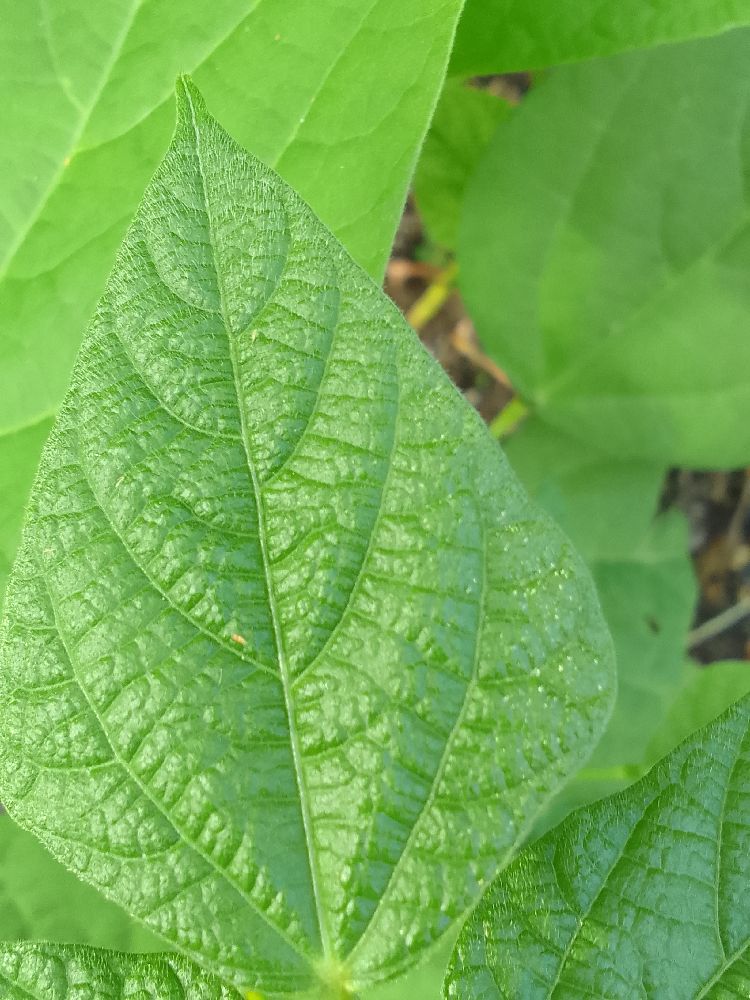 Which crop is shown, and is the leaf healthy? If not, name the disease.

common bean, healthy
